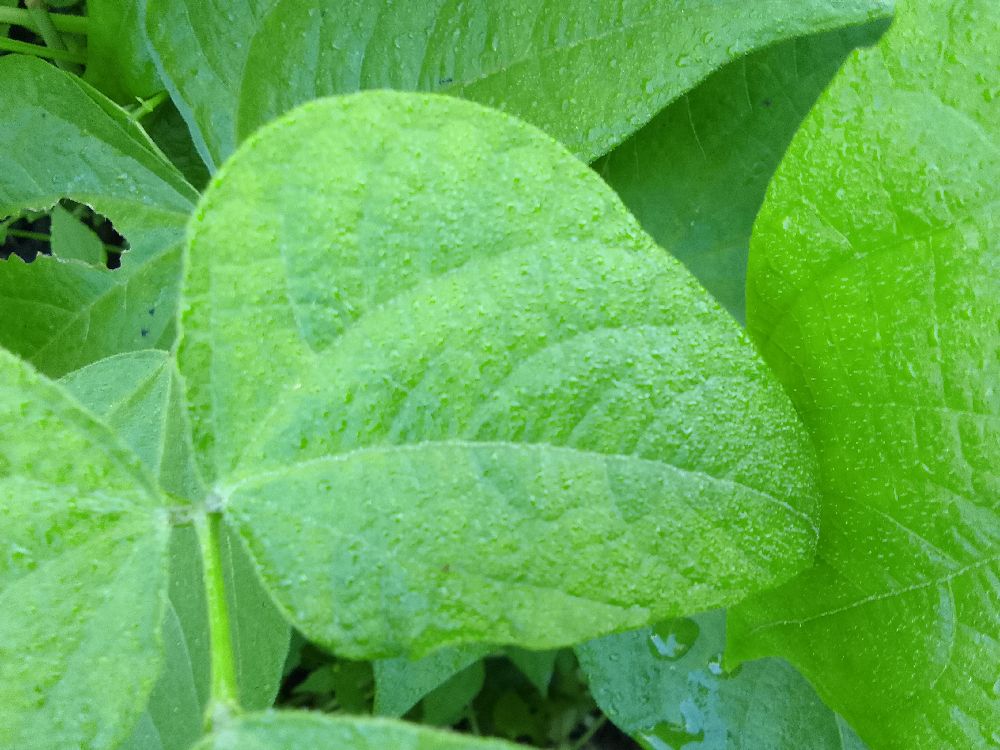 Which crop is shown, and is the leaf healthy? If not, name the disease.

common bean, healthy
